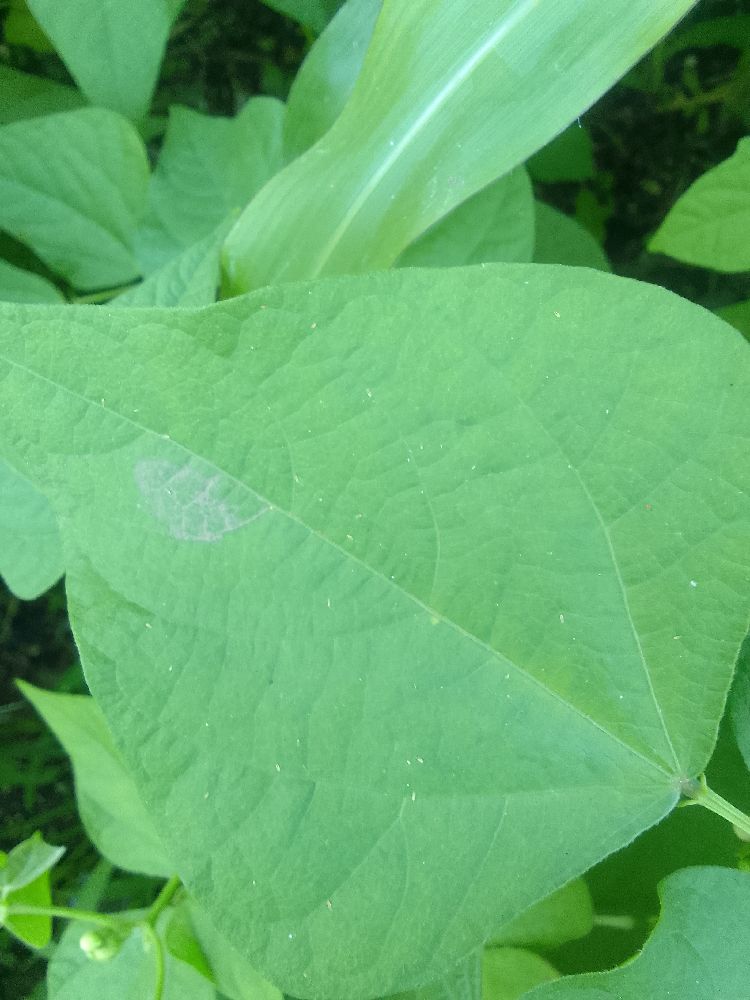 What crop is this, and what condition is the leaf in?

common bean, healthy
